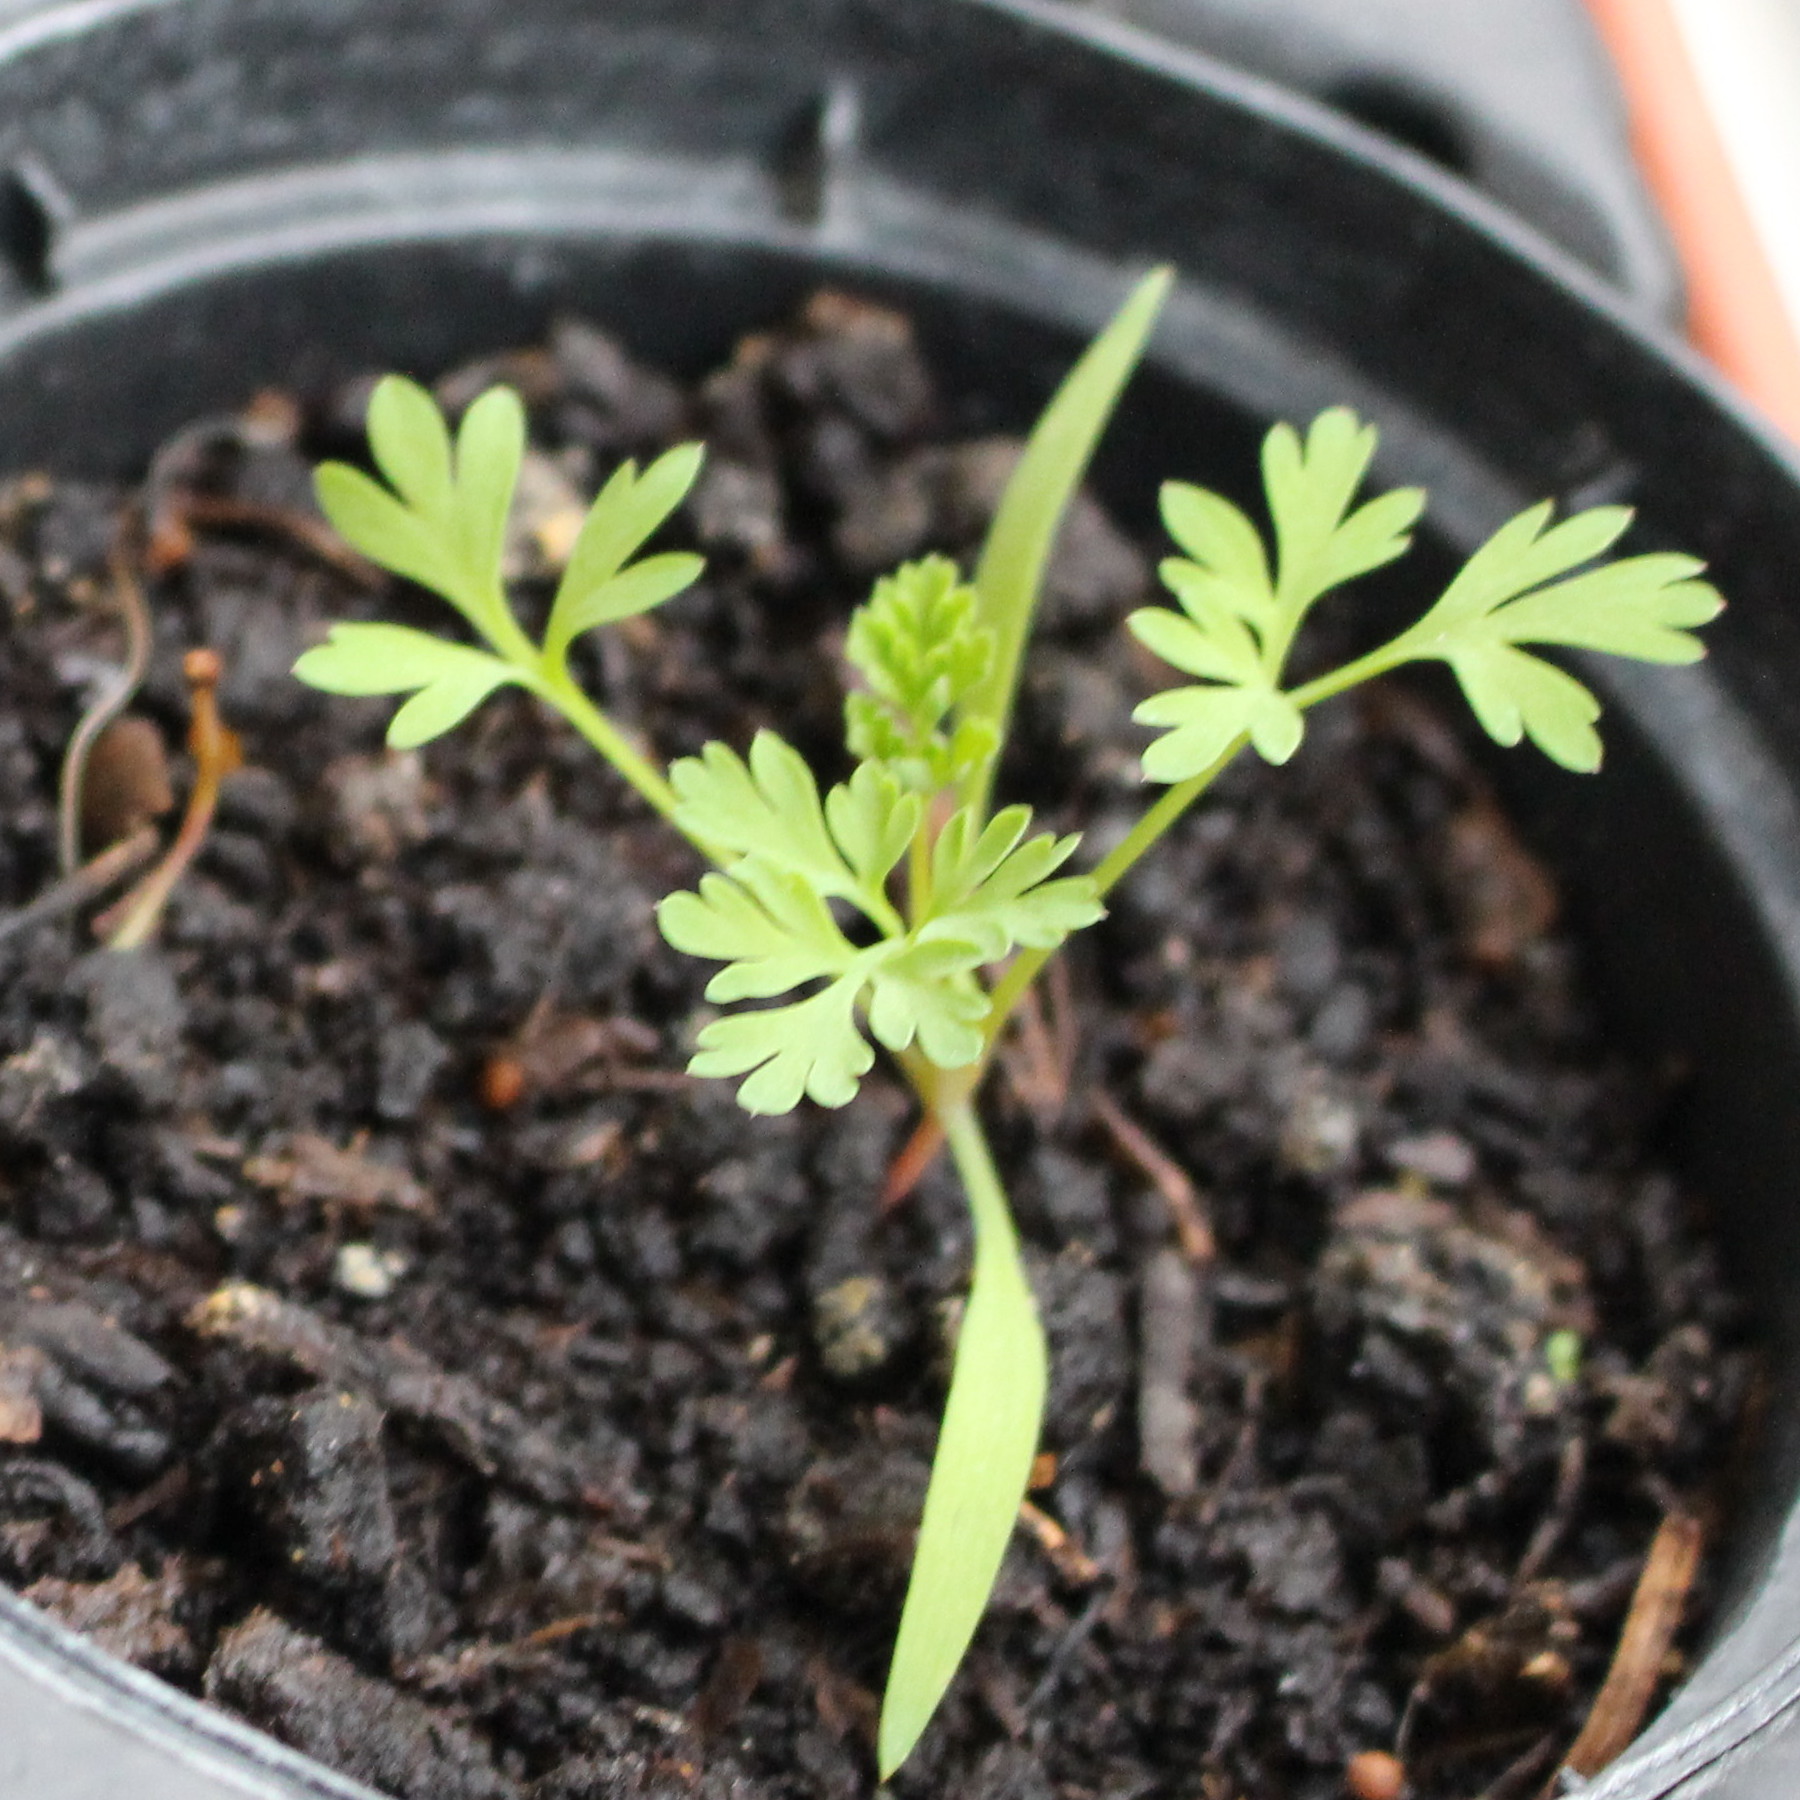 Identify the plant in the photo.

Fumaria officinalis
